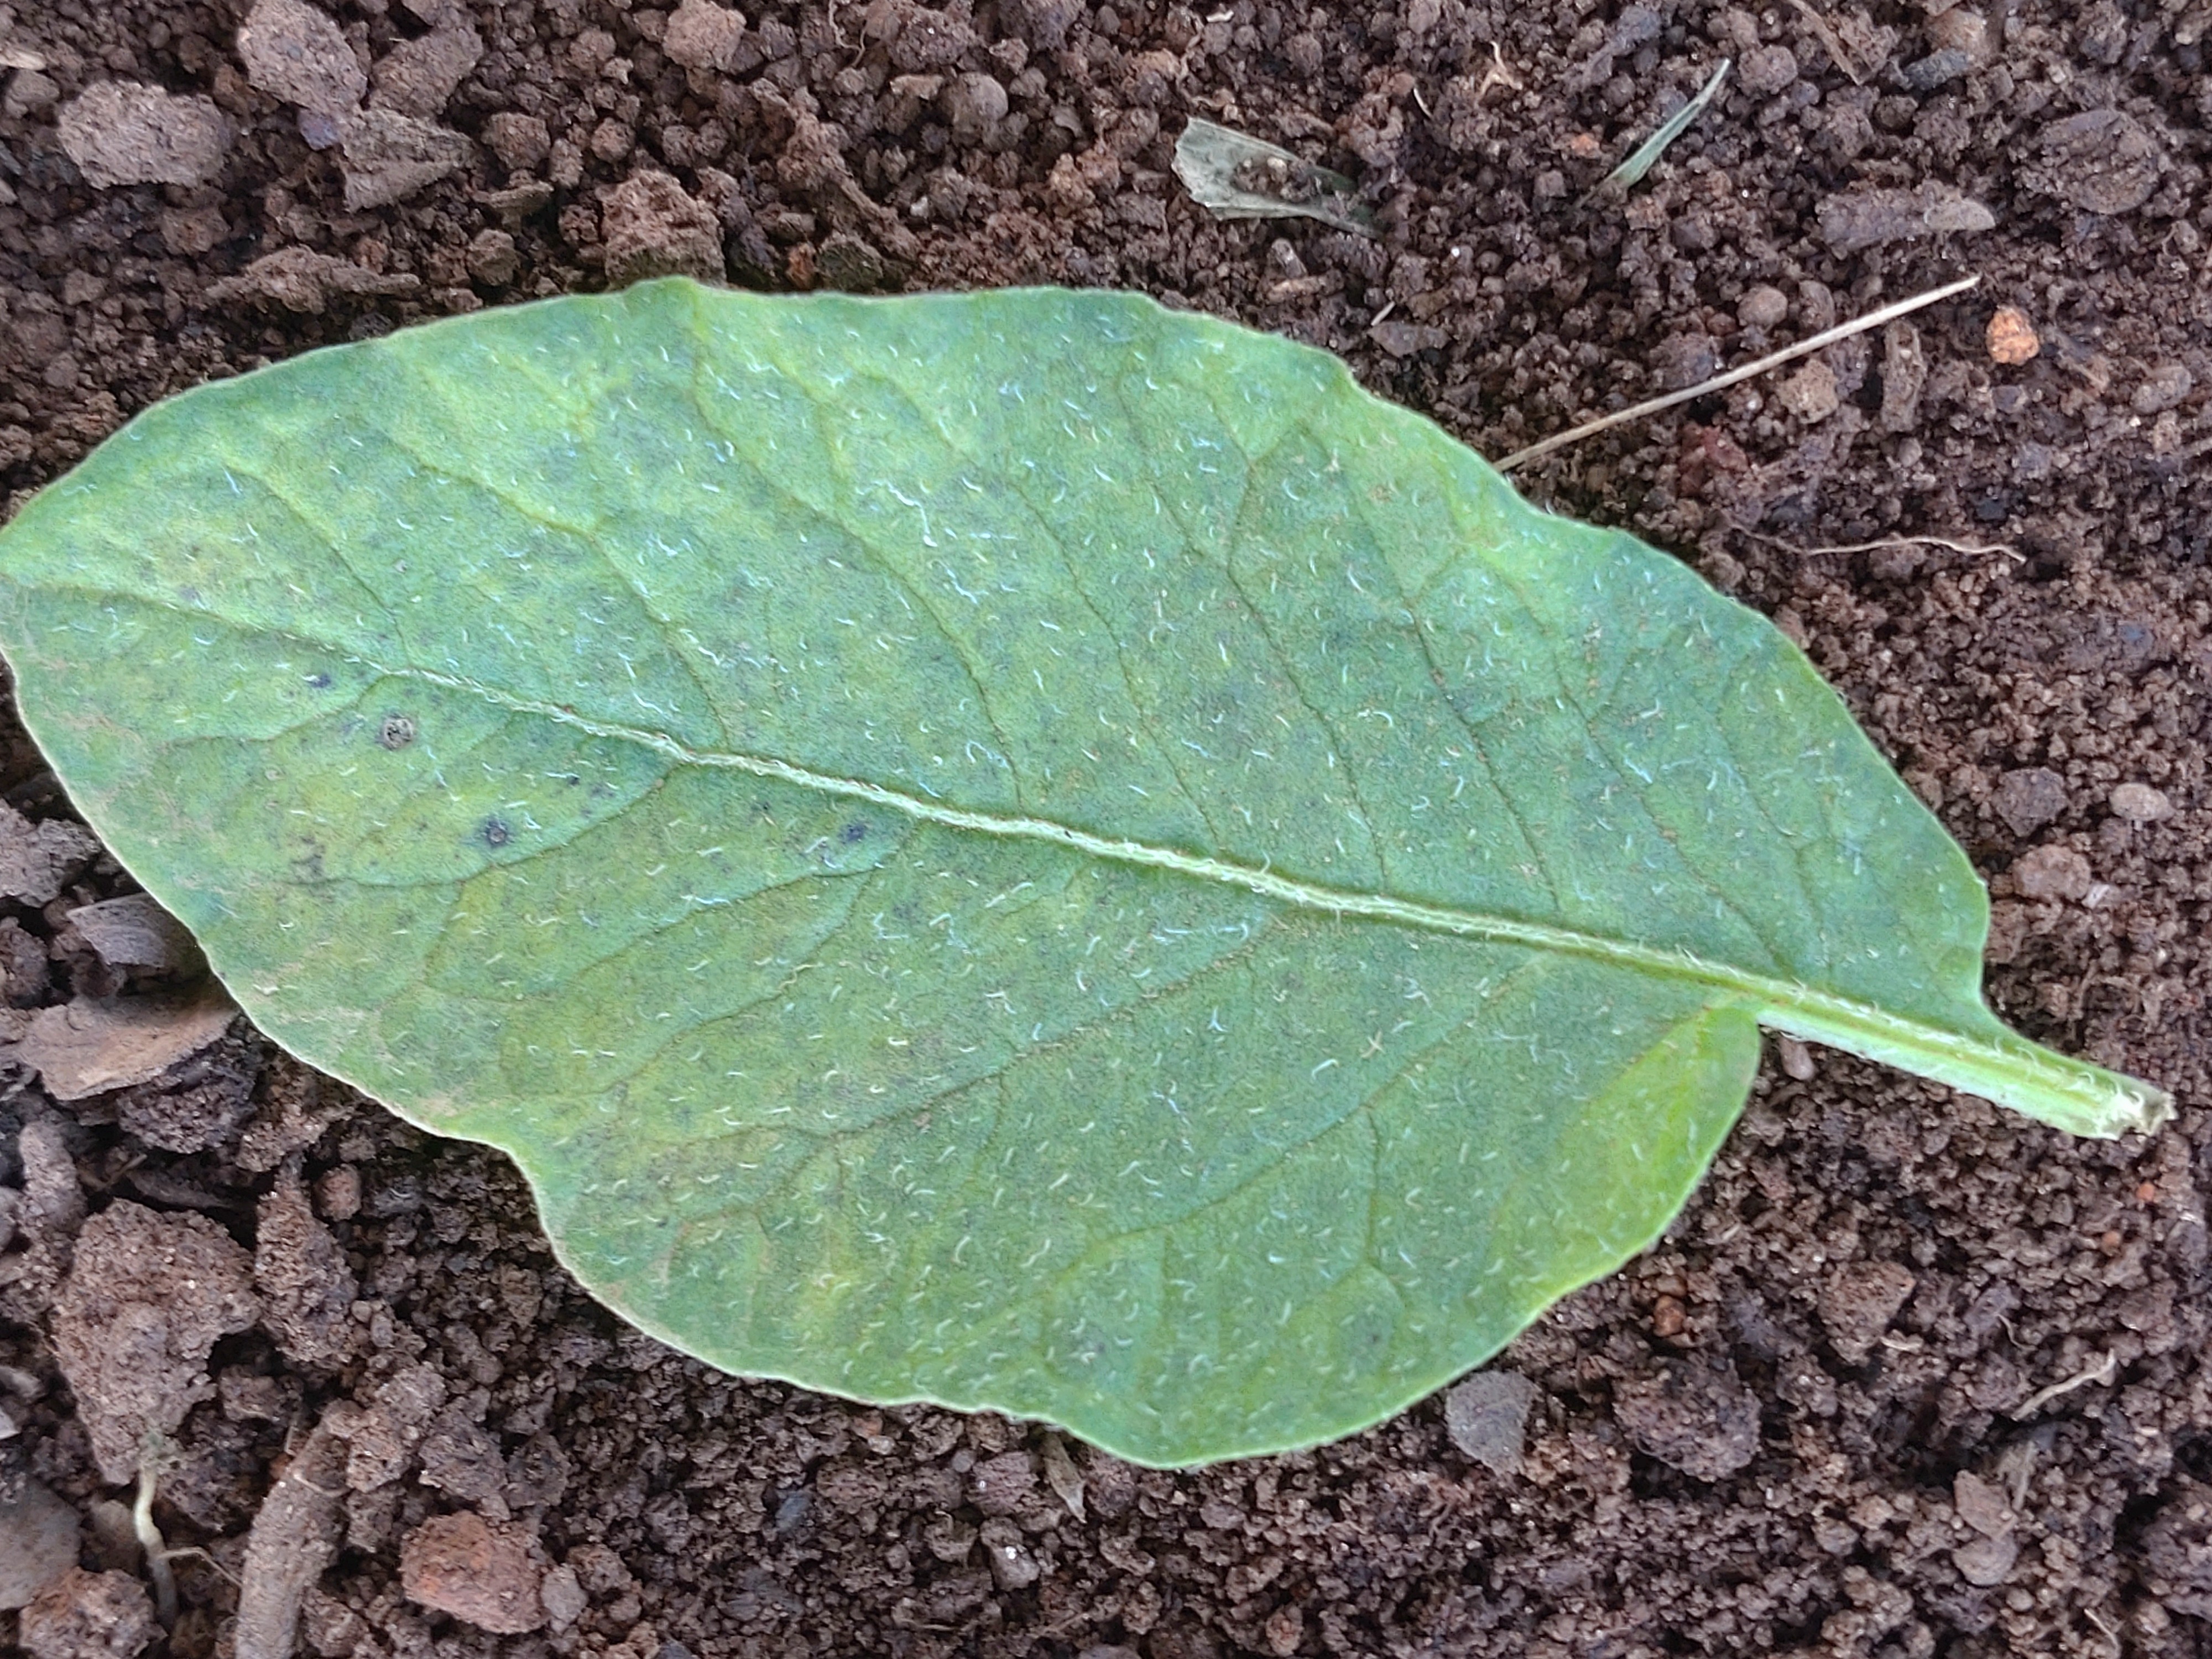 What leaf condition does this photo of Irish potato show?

late blight
